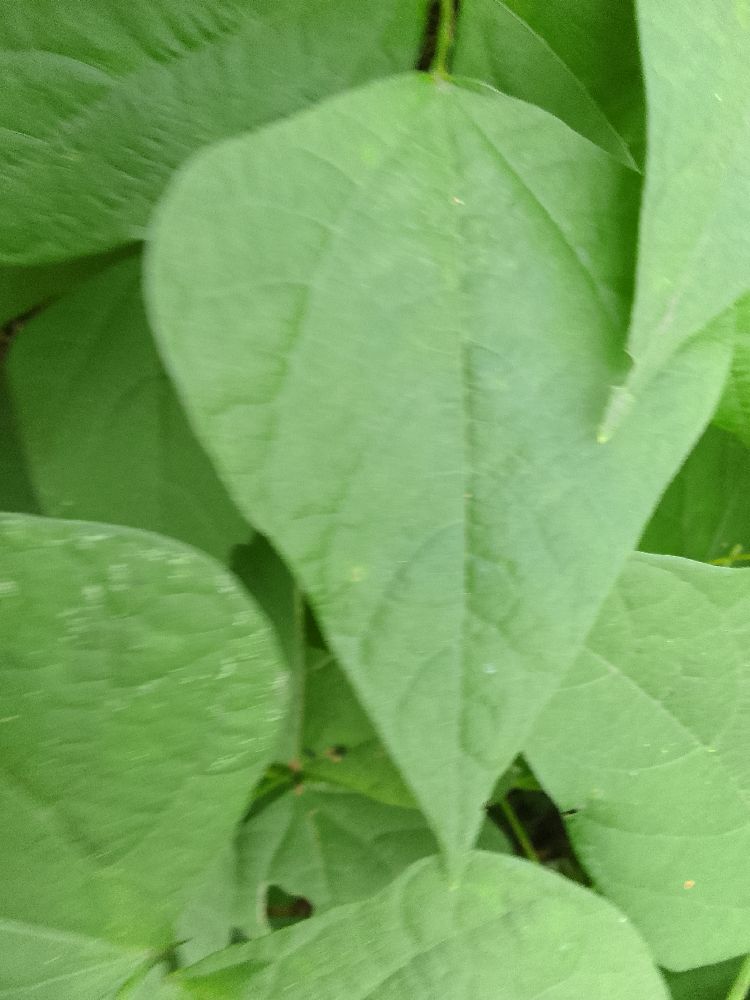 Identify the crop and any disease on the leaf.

common bean, healthy
